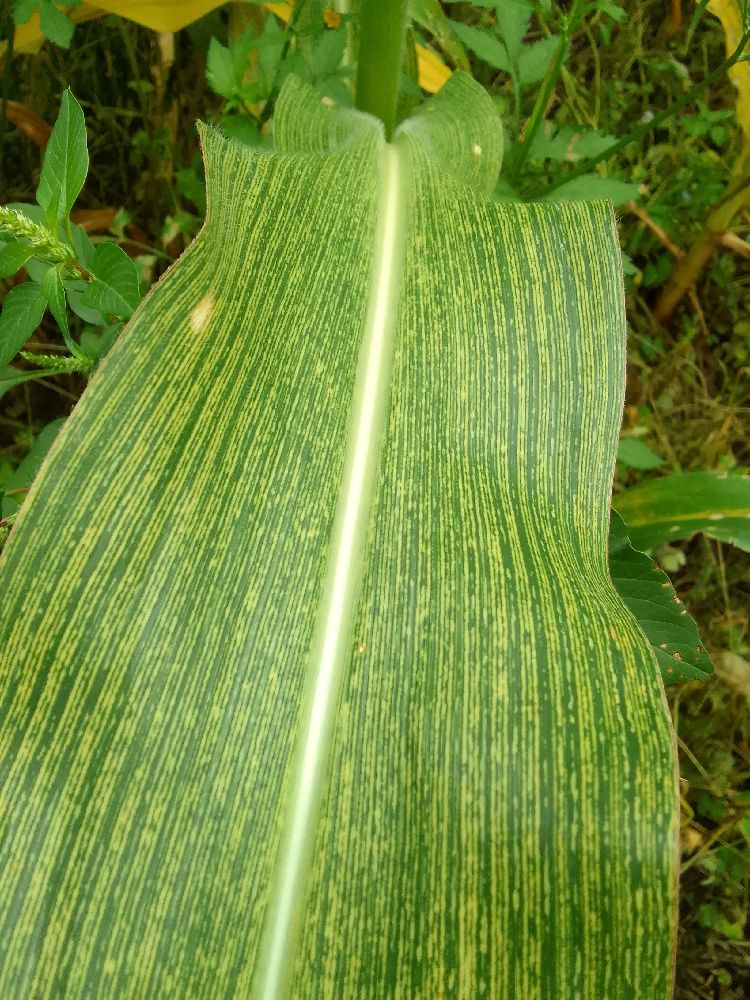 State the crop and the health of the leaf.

maize, maize streak virus
